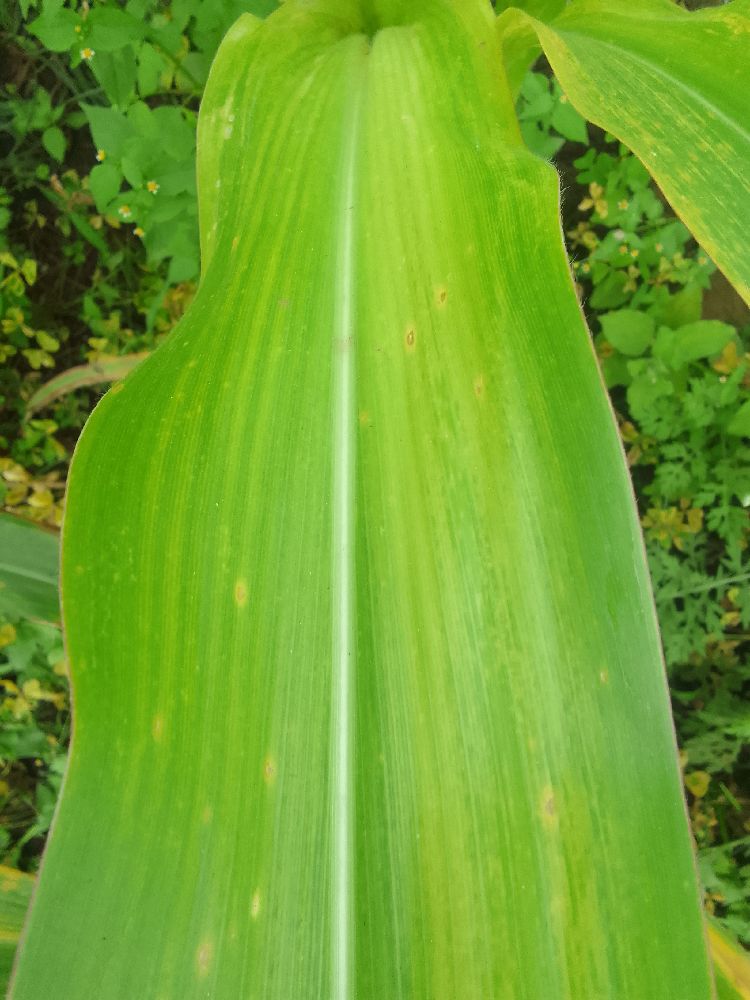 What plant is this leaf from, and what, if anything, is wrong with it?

maize, maize lethal necrosis
